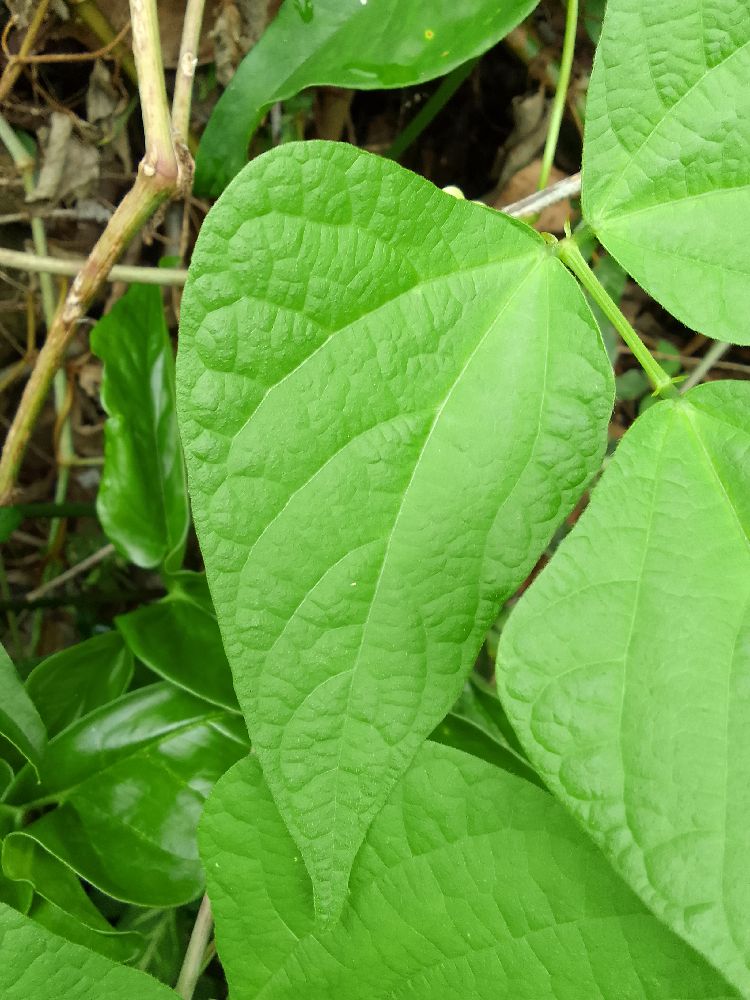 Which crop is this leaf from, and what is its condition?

common bean, healthy
